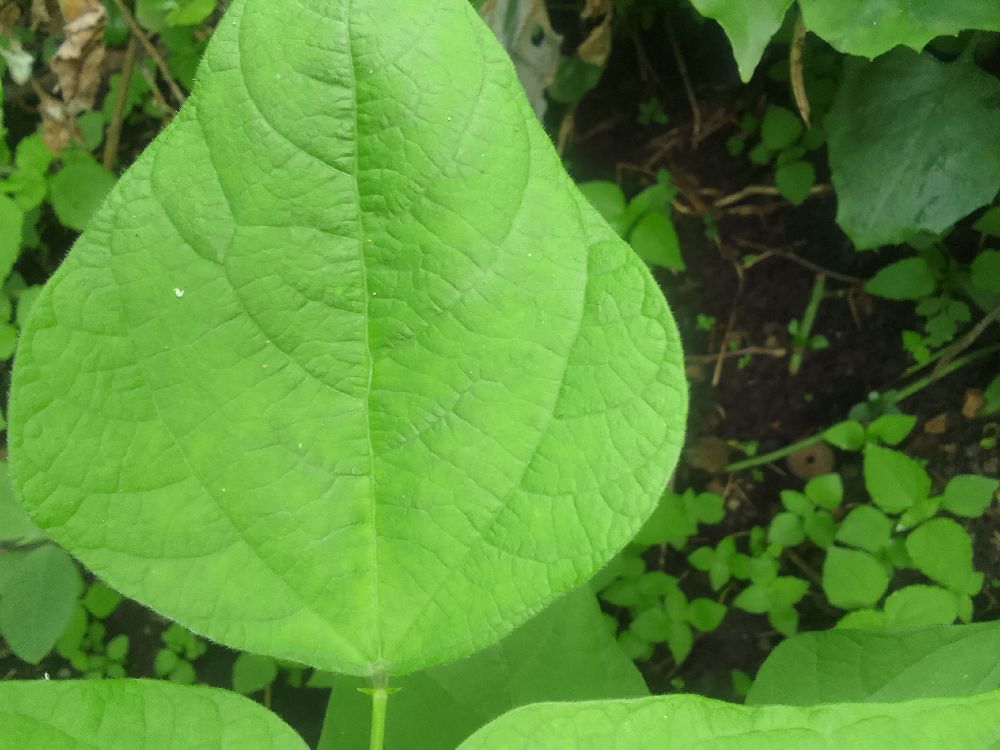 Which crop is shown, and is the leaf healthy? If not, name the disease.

common bean, healthy
